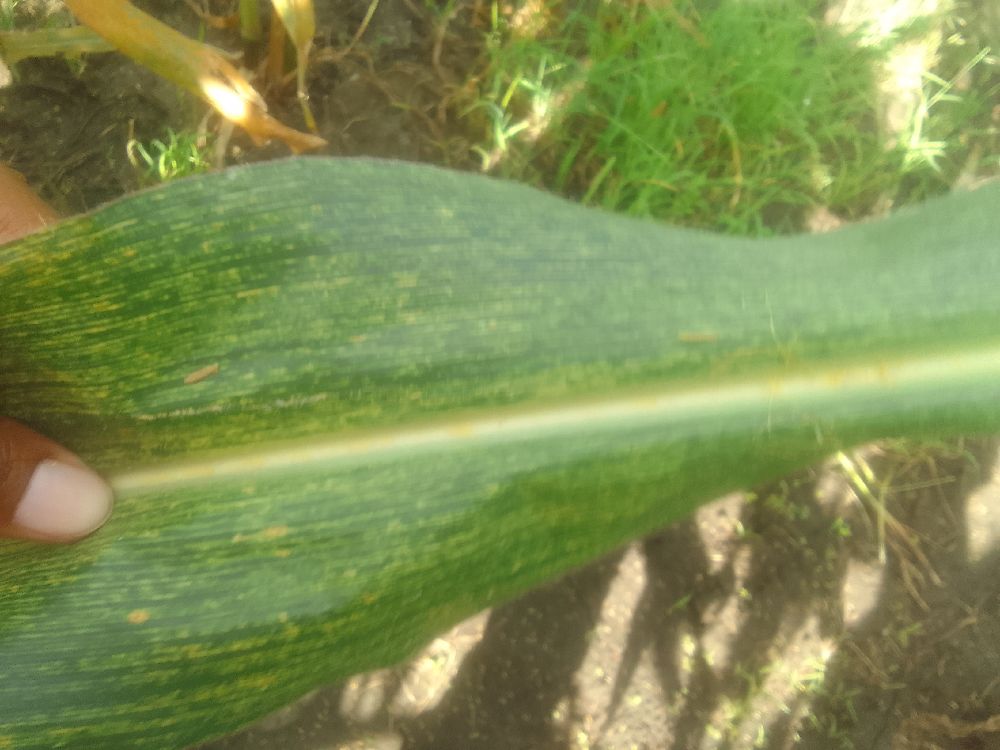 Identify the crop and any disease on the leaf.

maize, maize streak virus
